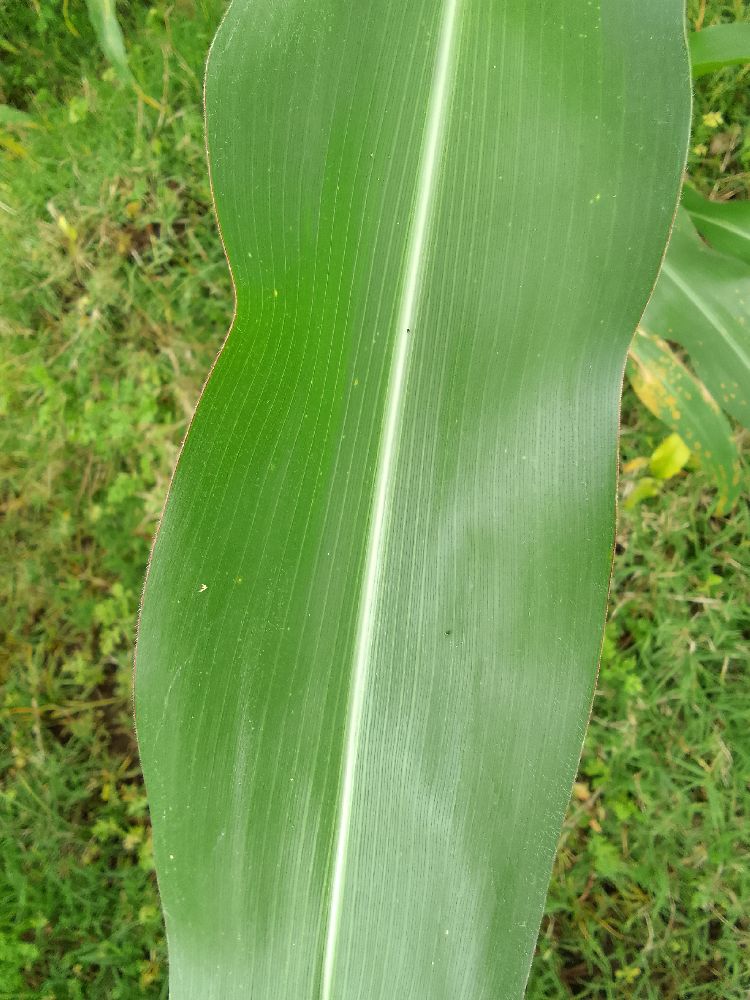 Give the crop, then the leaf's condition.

maize, healthy
